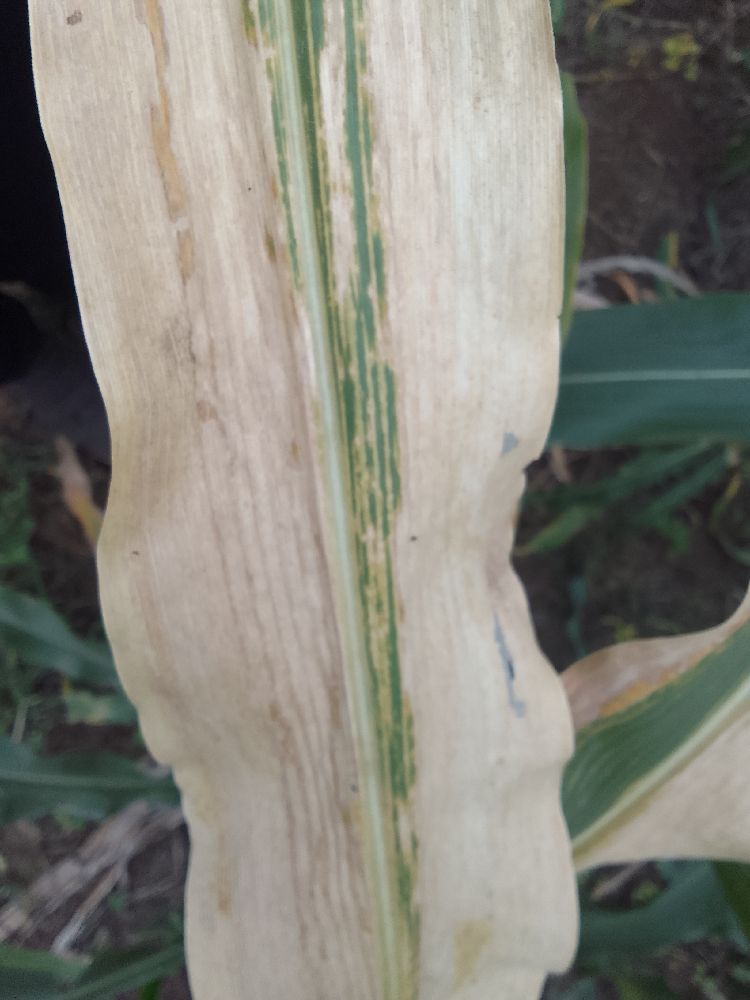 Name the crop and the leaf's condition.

maize, maize lethal necrosis
